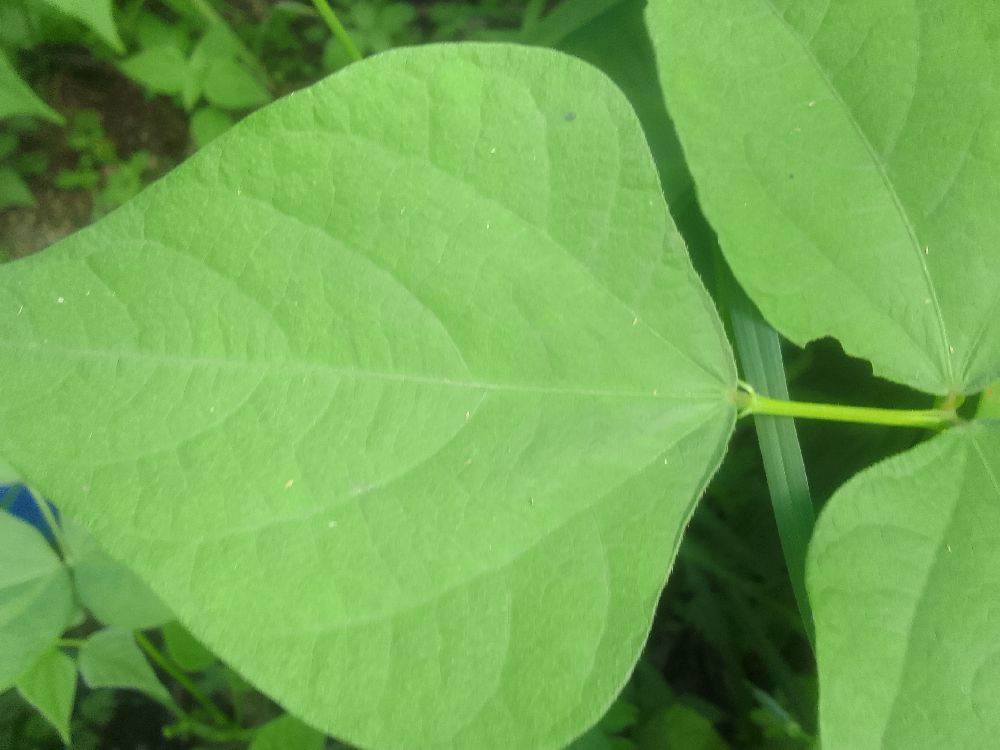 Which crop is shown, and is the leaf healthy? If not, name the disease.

common bean, healthy
